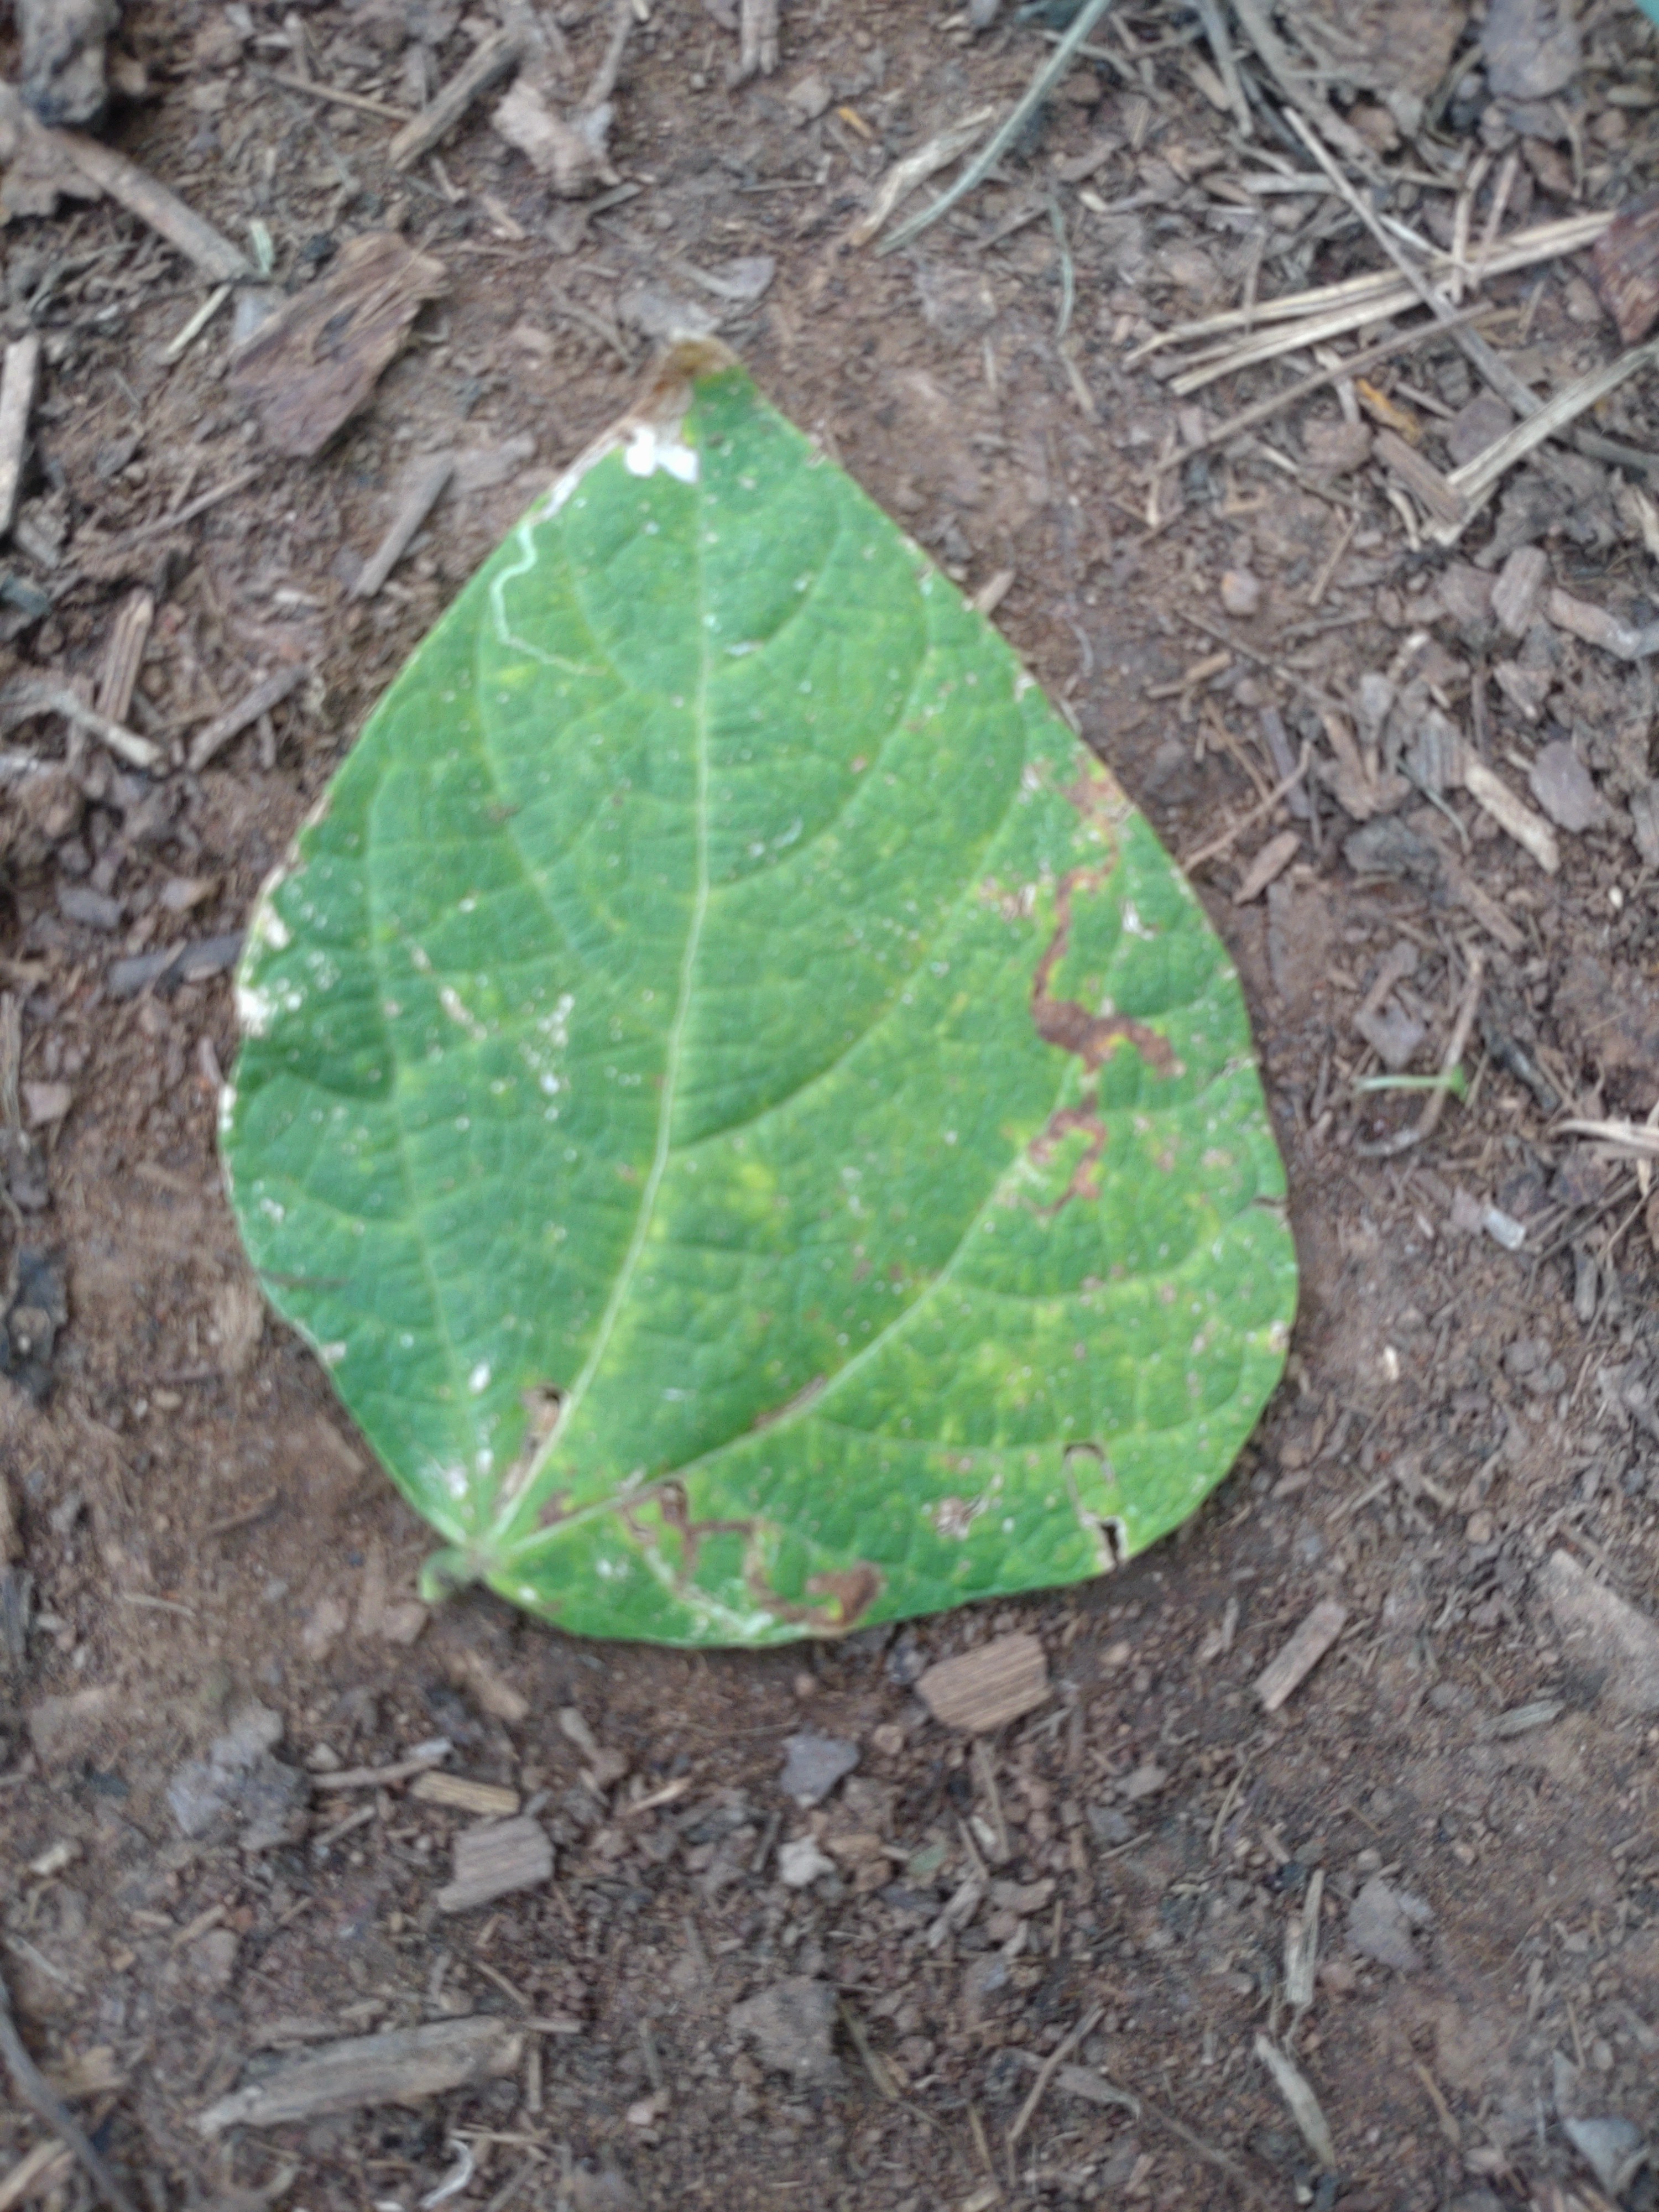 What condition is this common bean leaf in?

anthracnose
